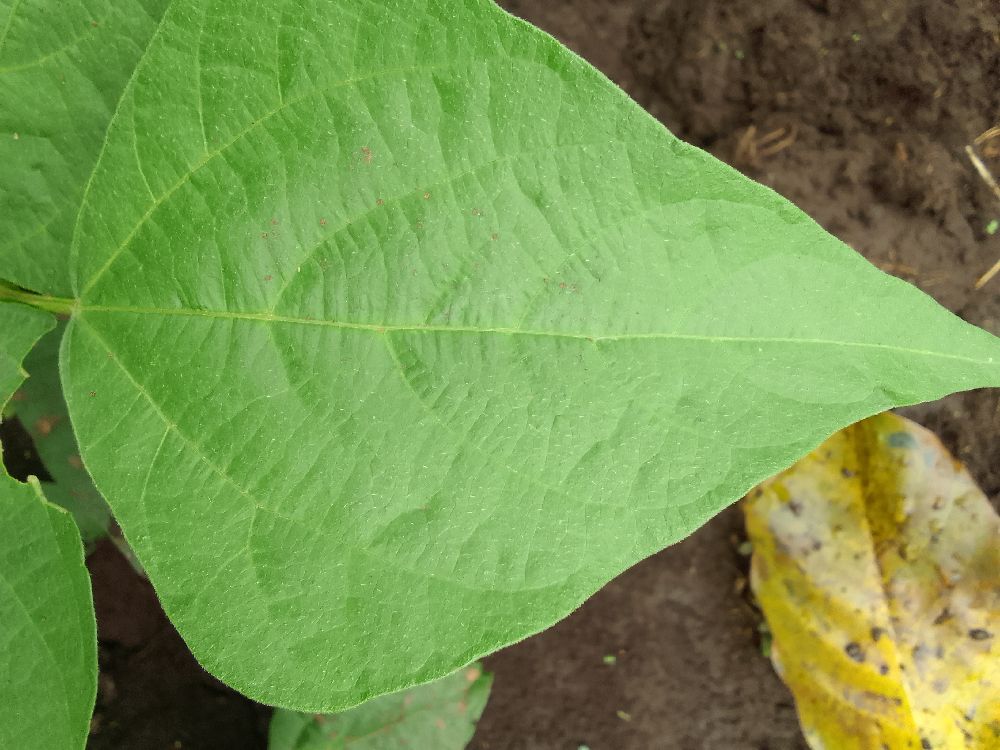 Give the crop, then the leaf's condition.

common bean, healthy
